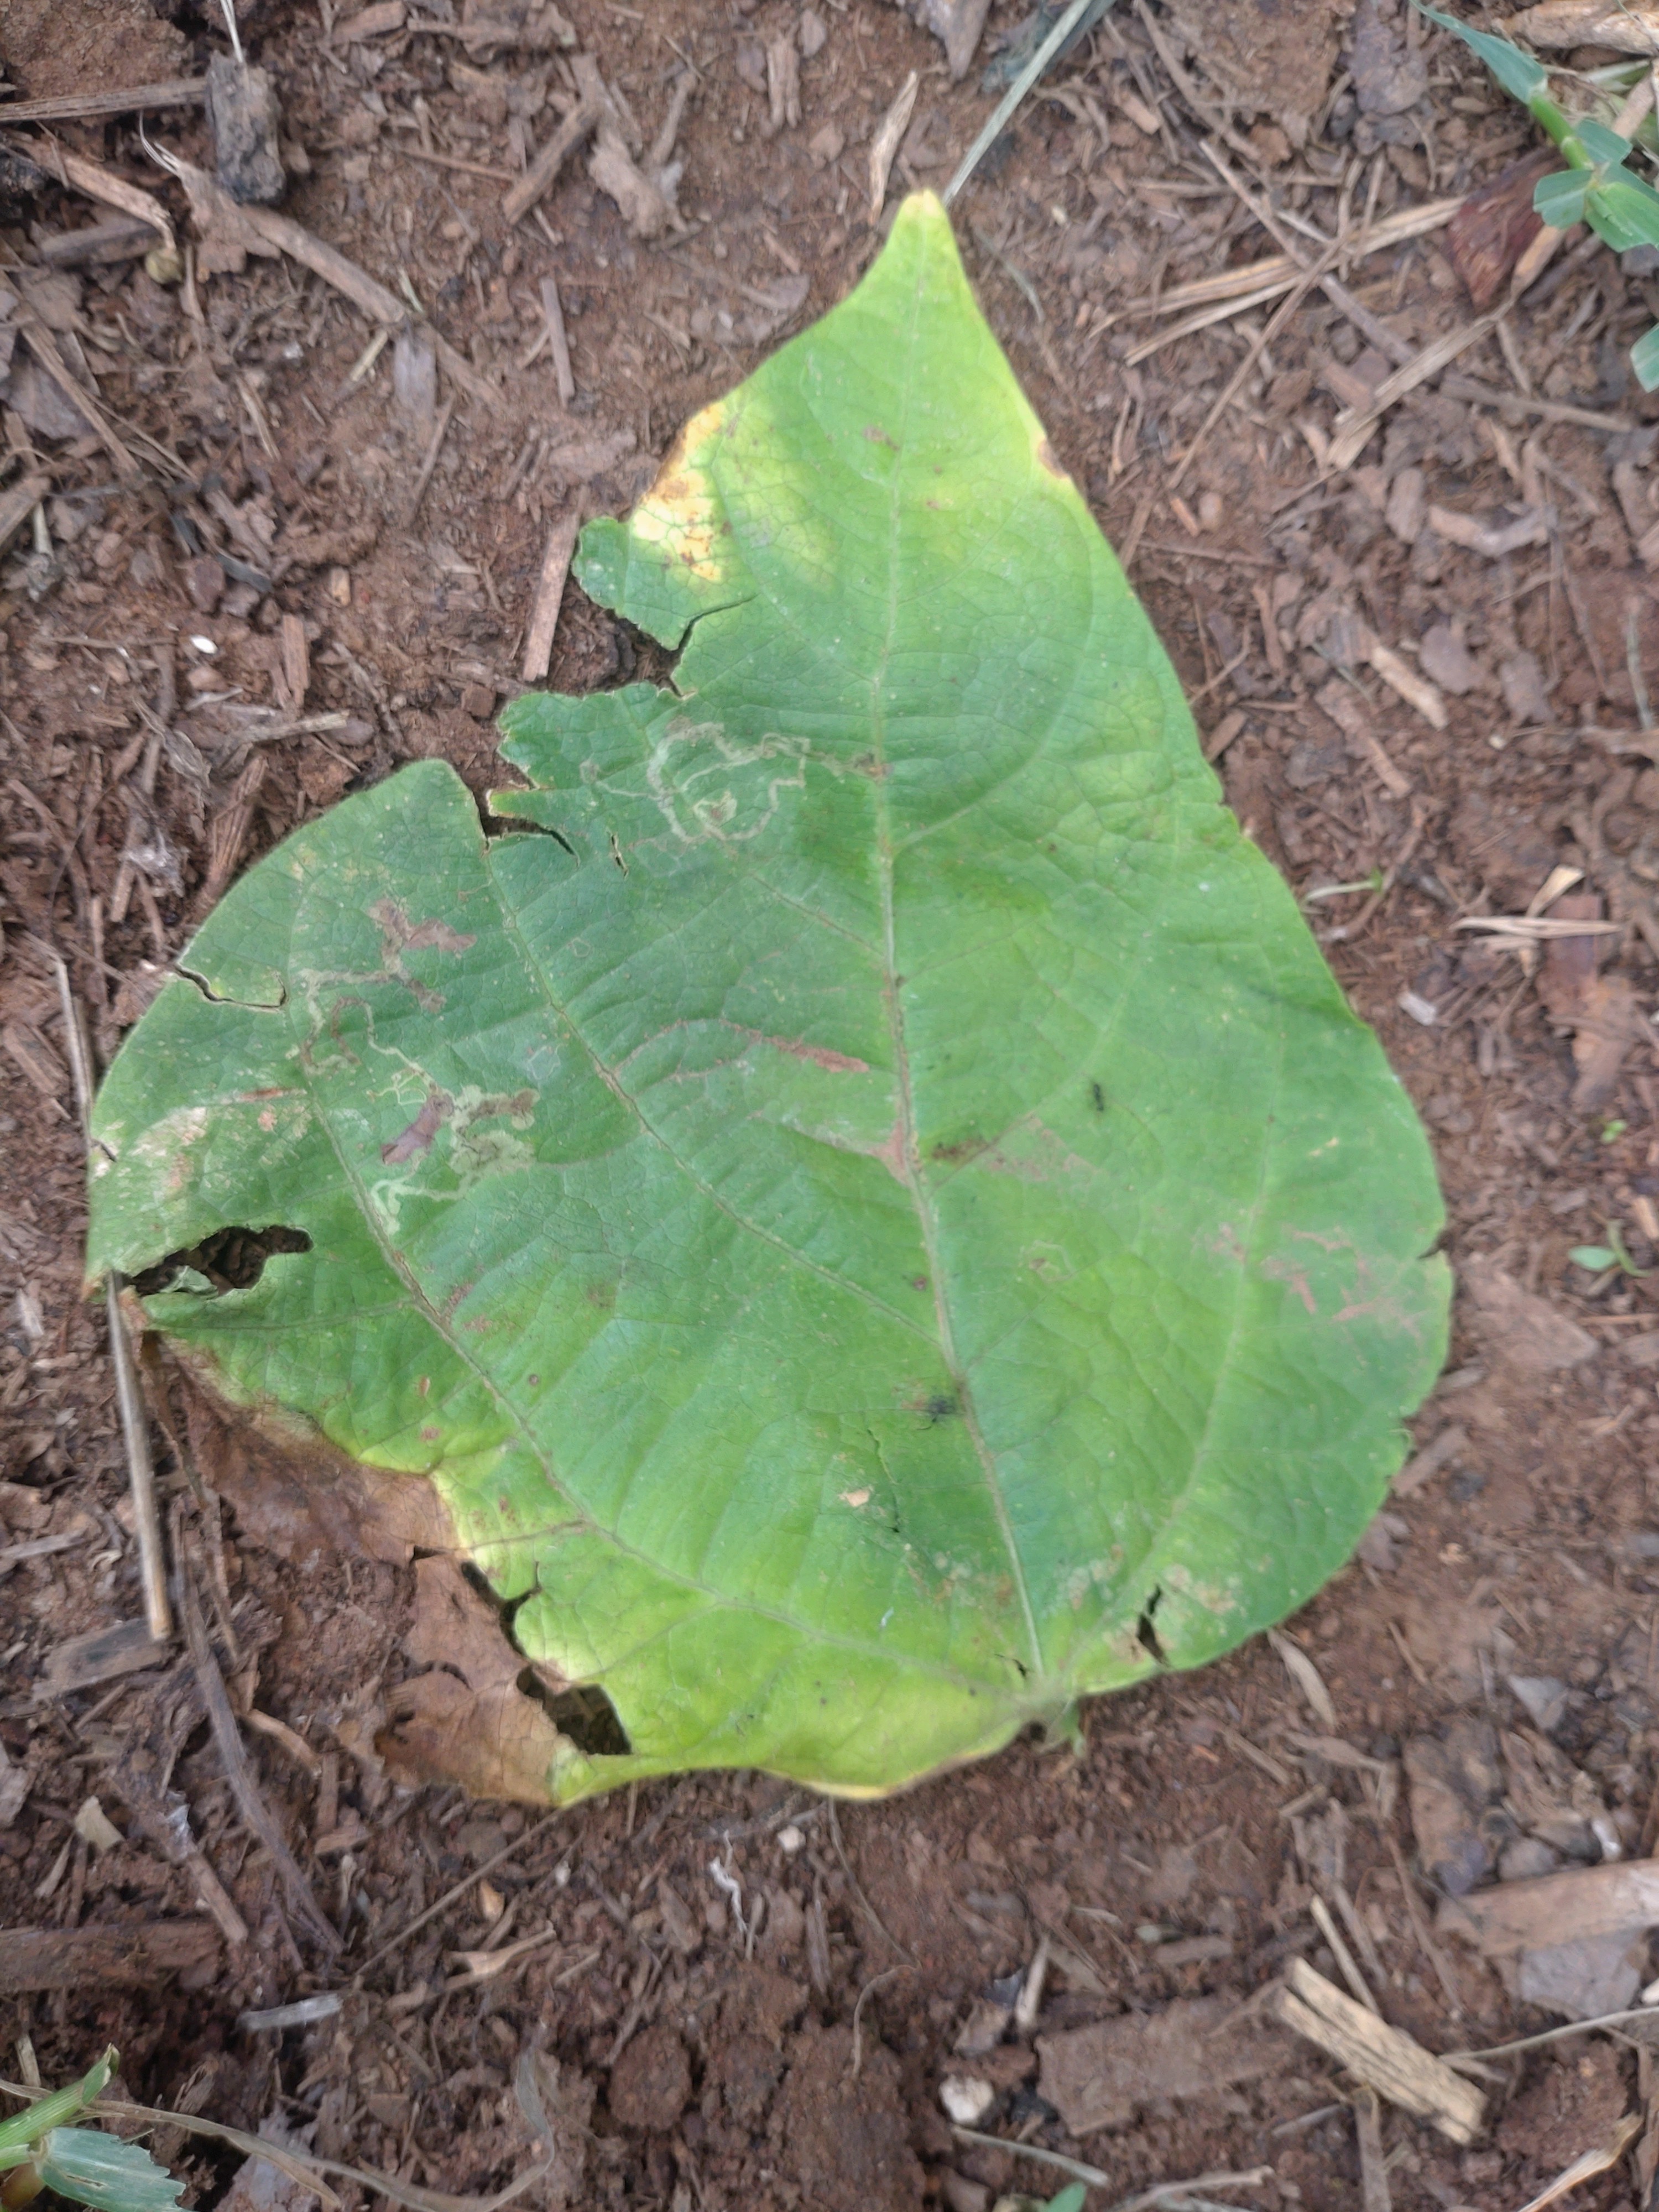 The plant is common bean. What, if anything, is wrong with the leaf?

anthracnose
